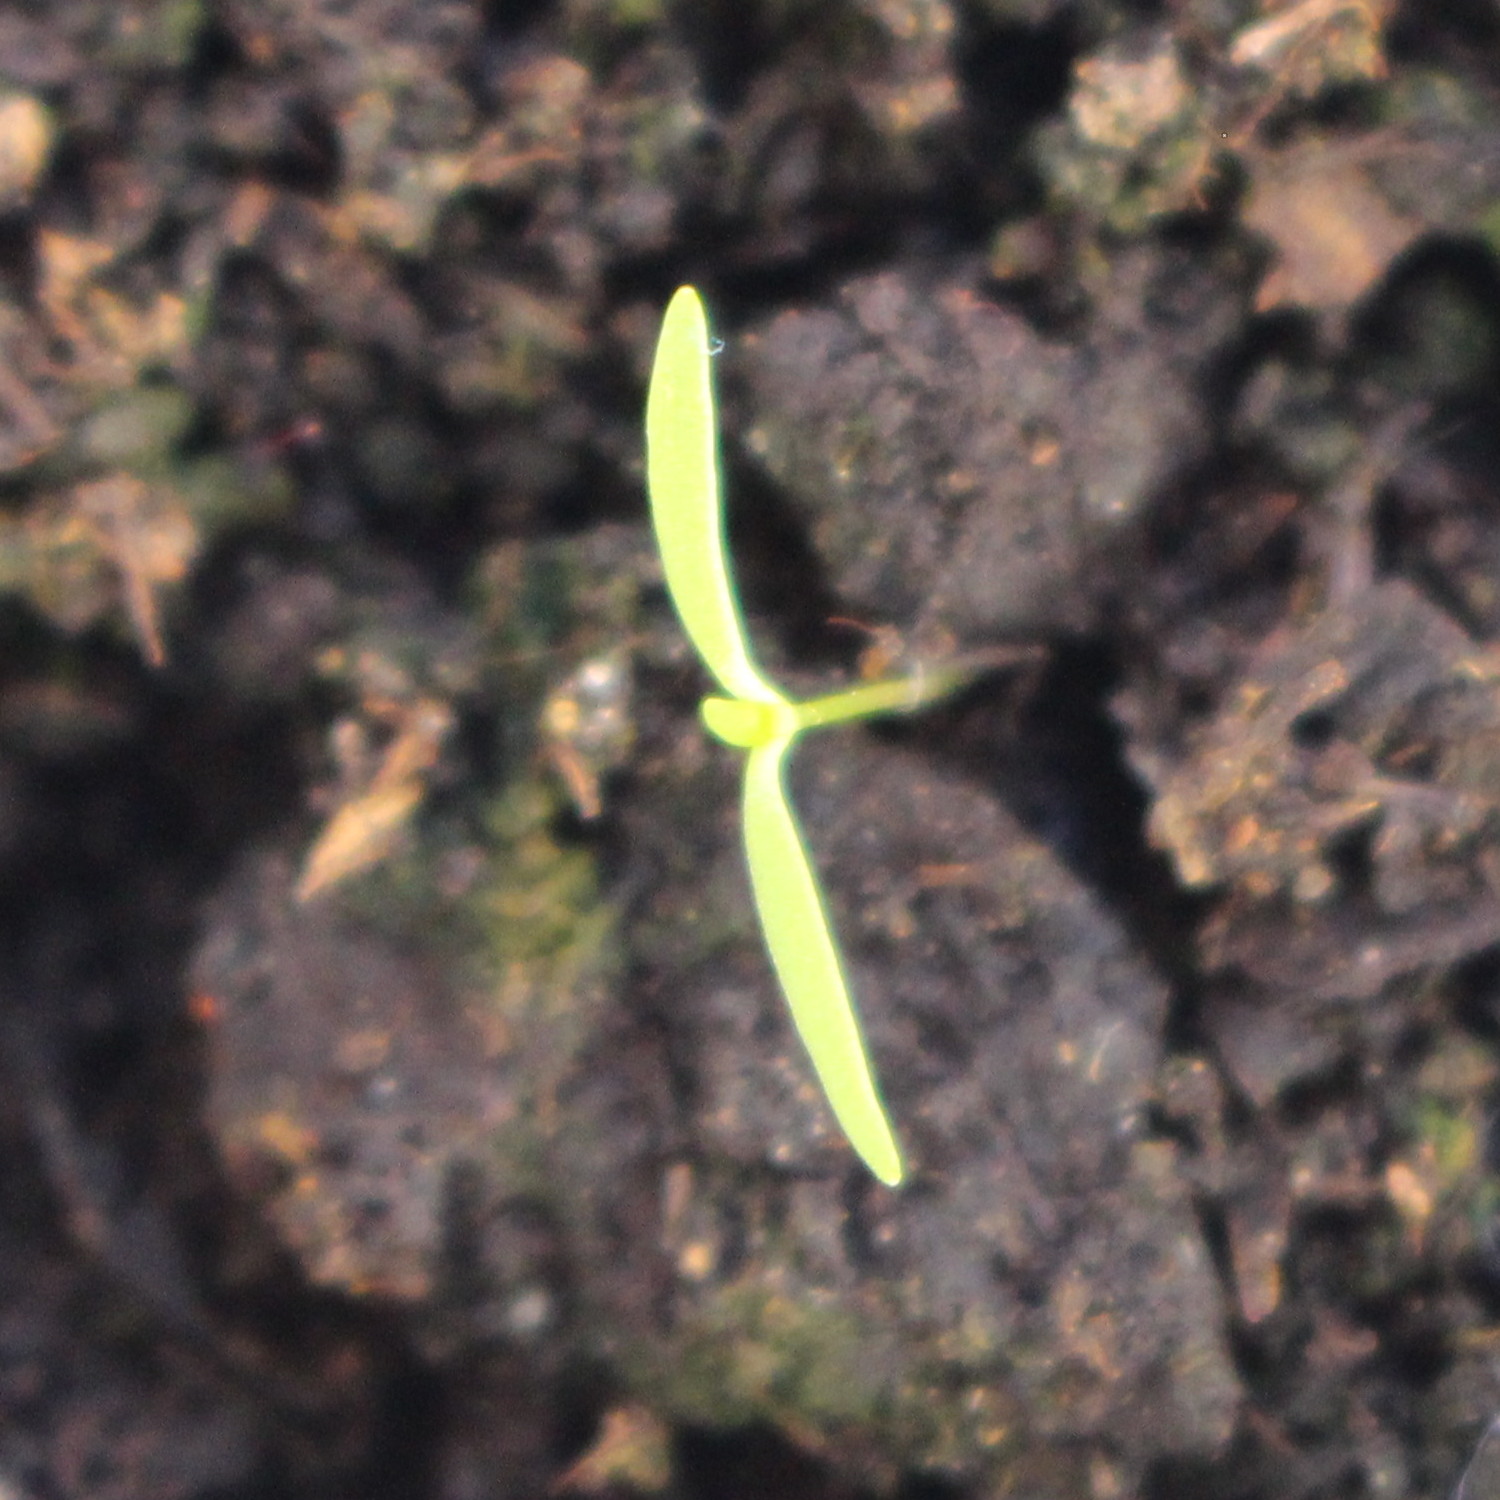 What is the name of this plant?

Papaver rhoeas
